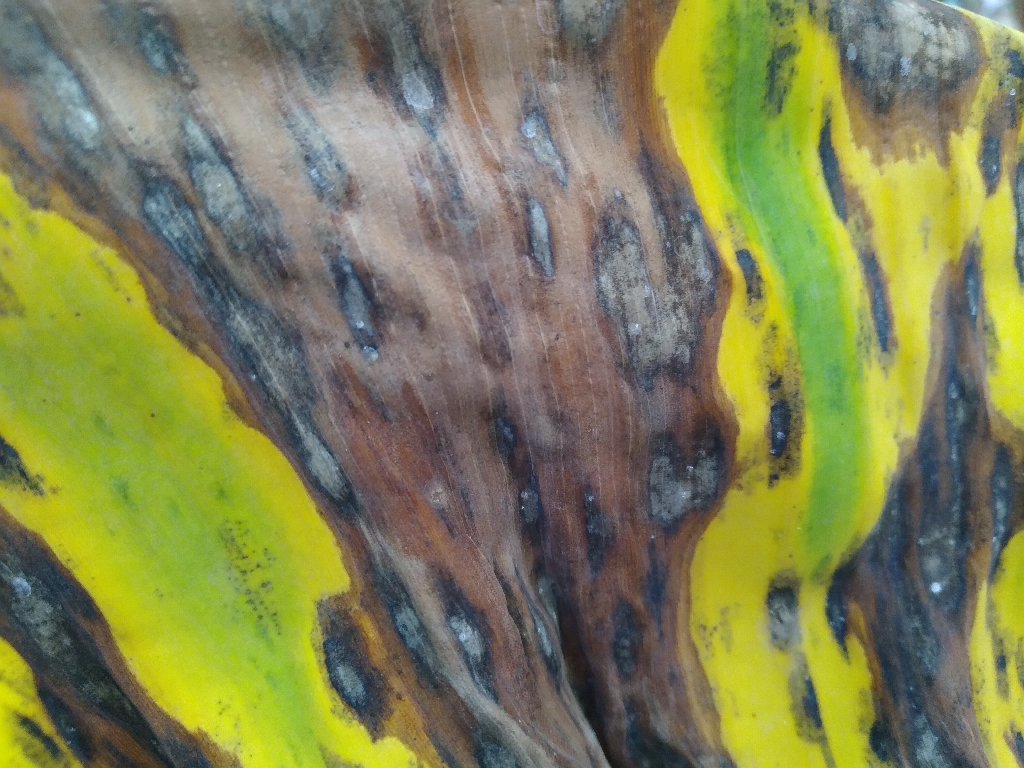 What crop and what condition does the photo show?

banana, black sigatoka
